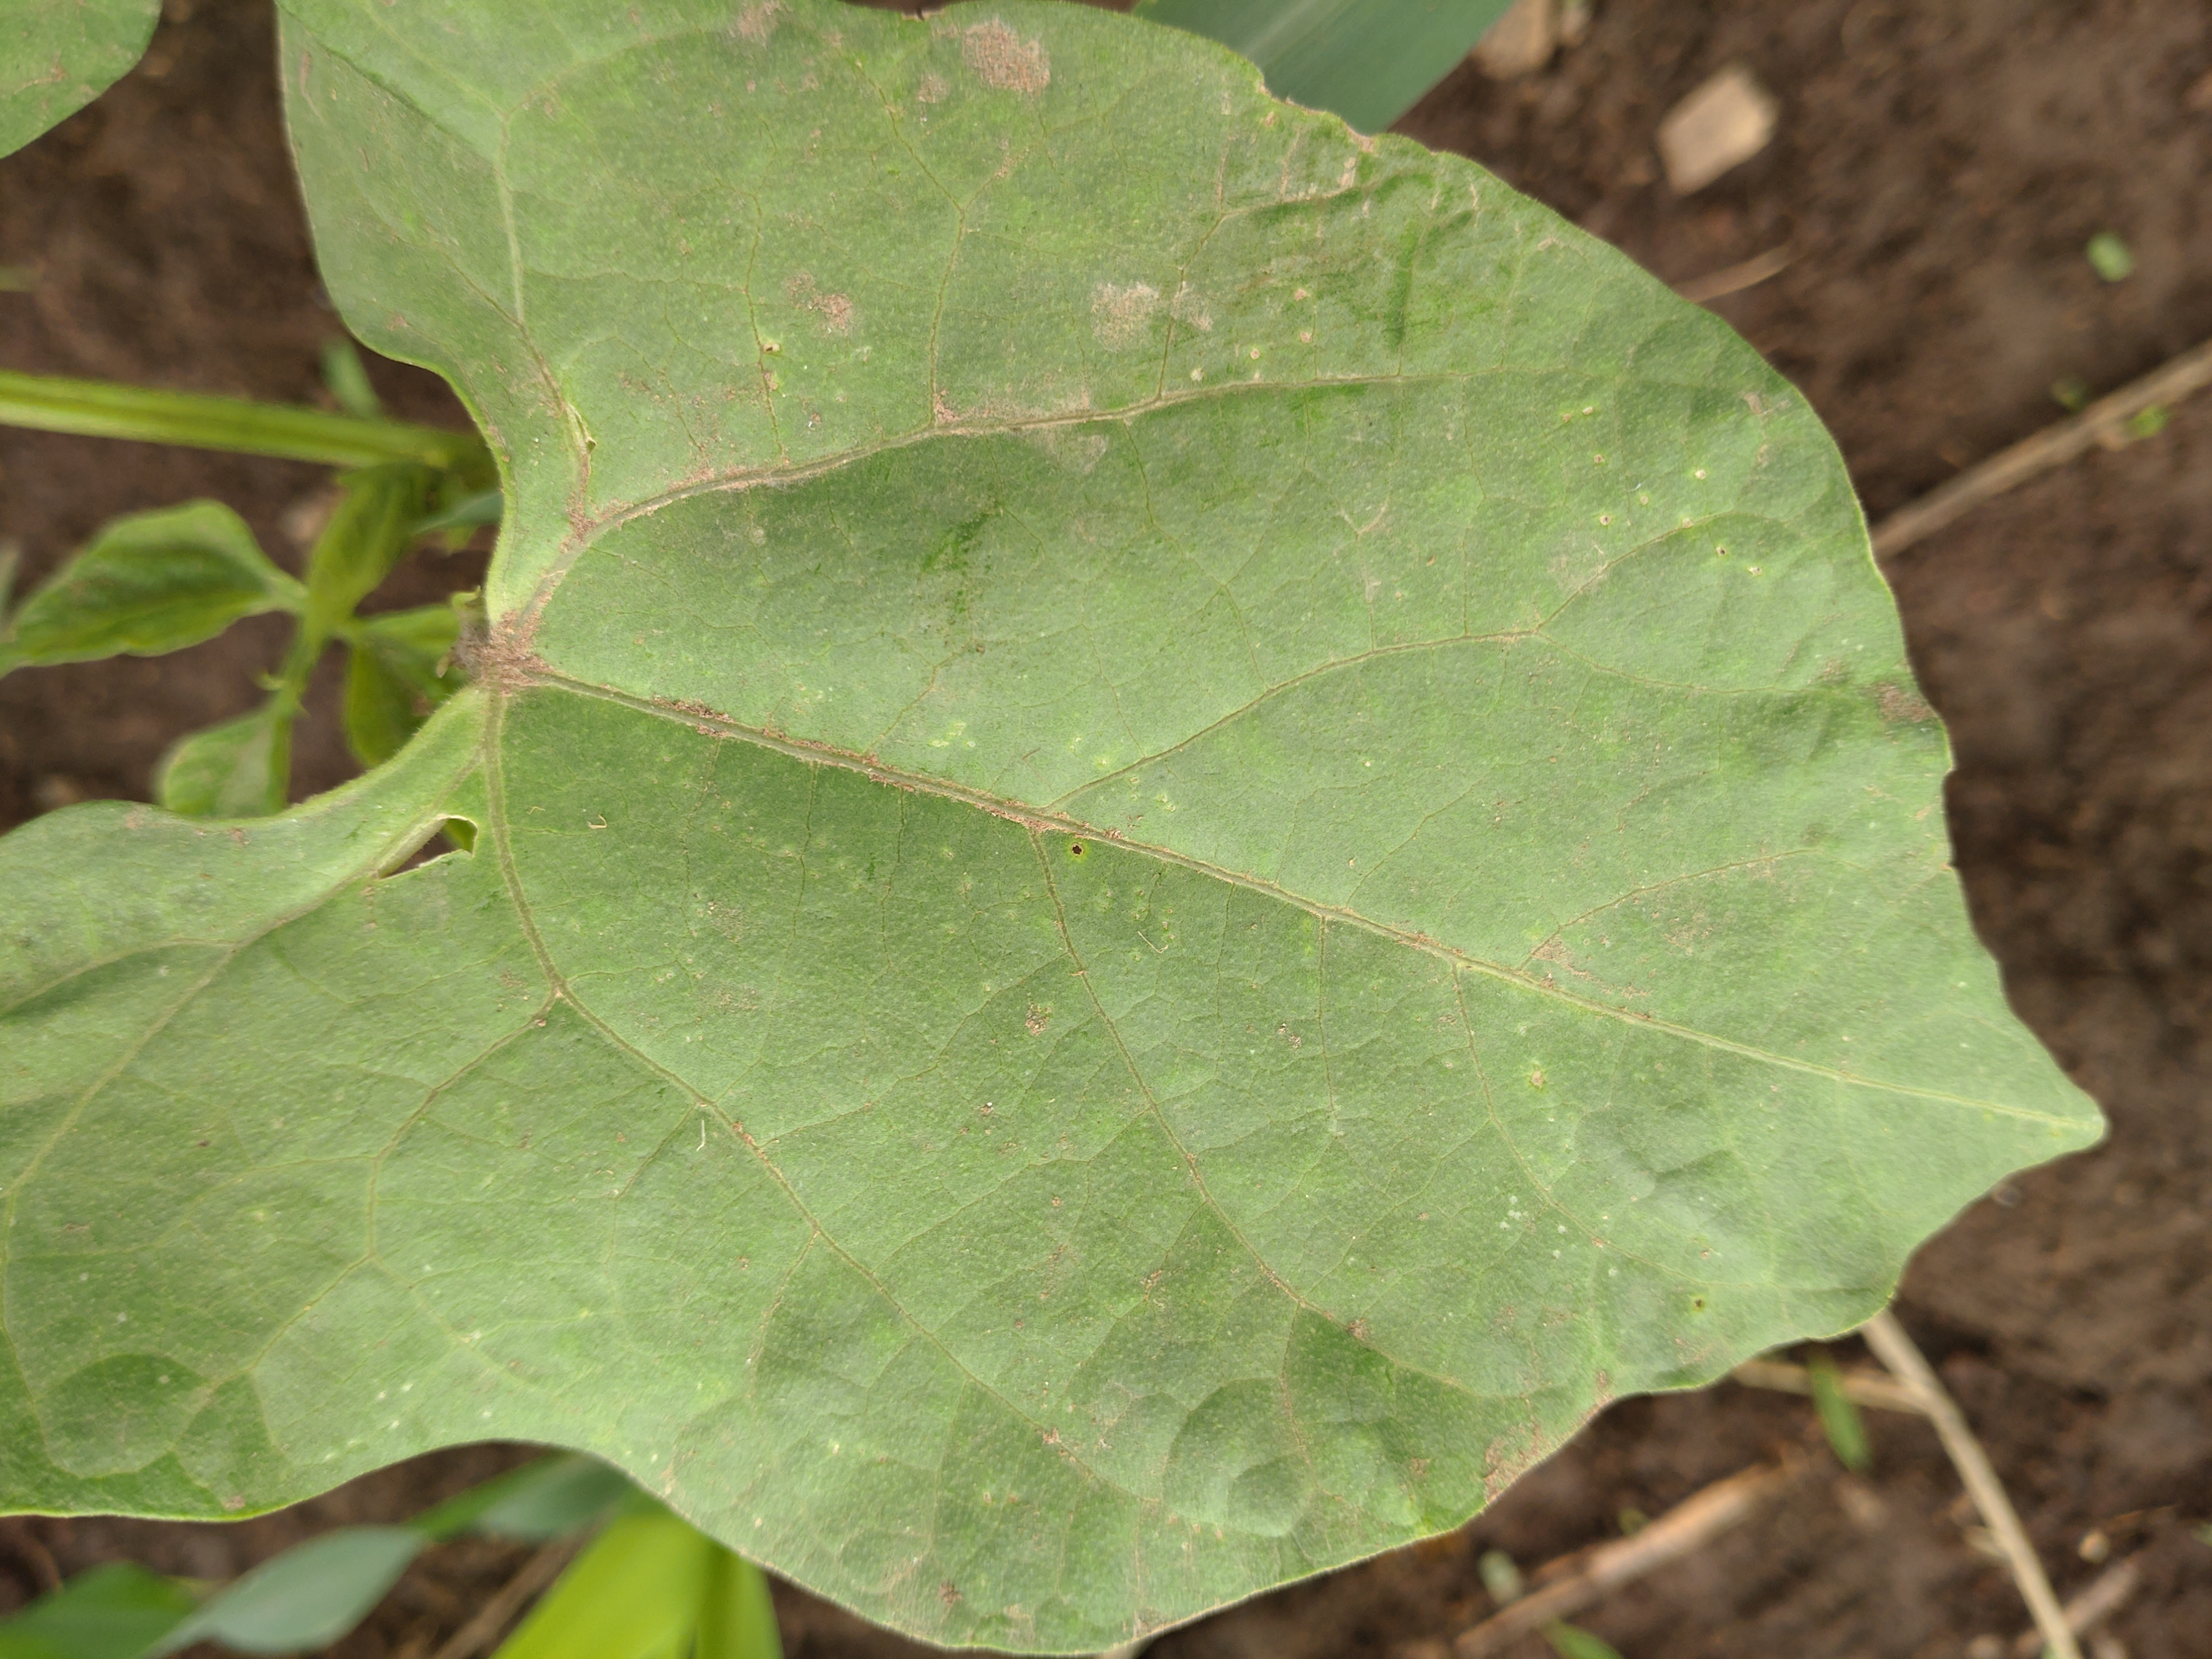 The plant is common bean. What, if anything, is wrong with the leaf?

healthy
